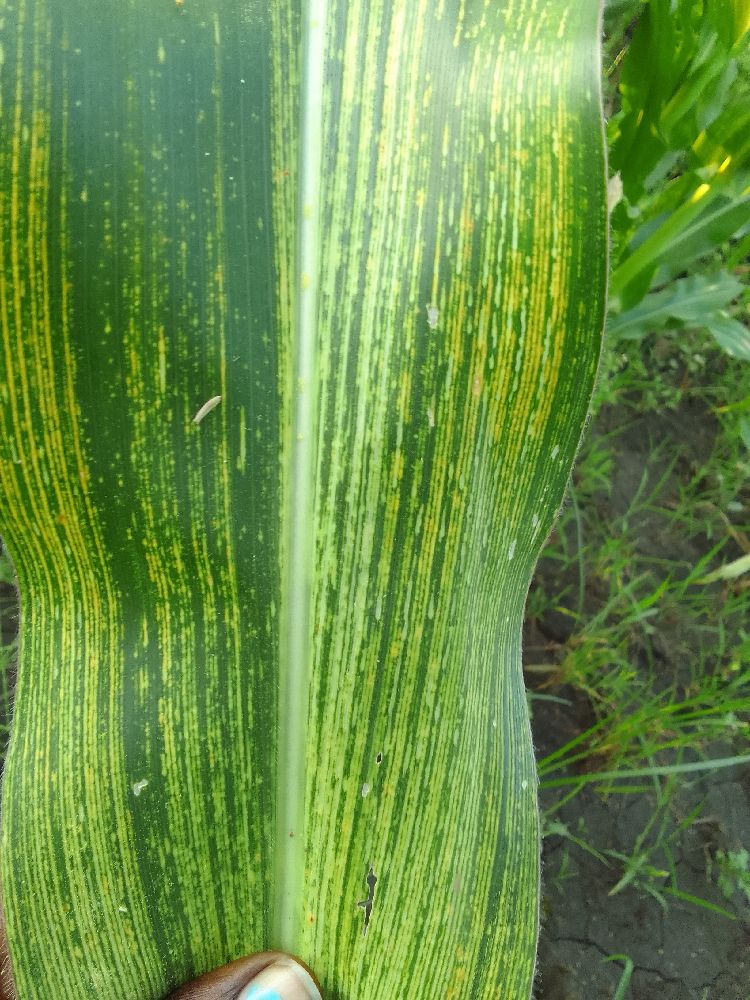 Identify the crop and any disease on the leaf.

maize, maize streak virus
